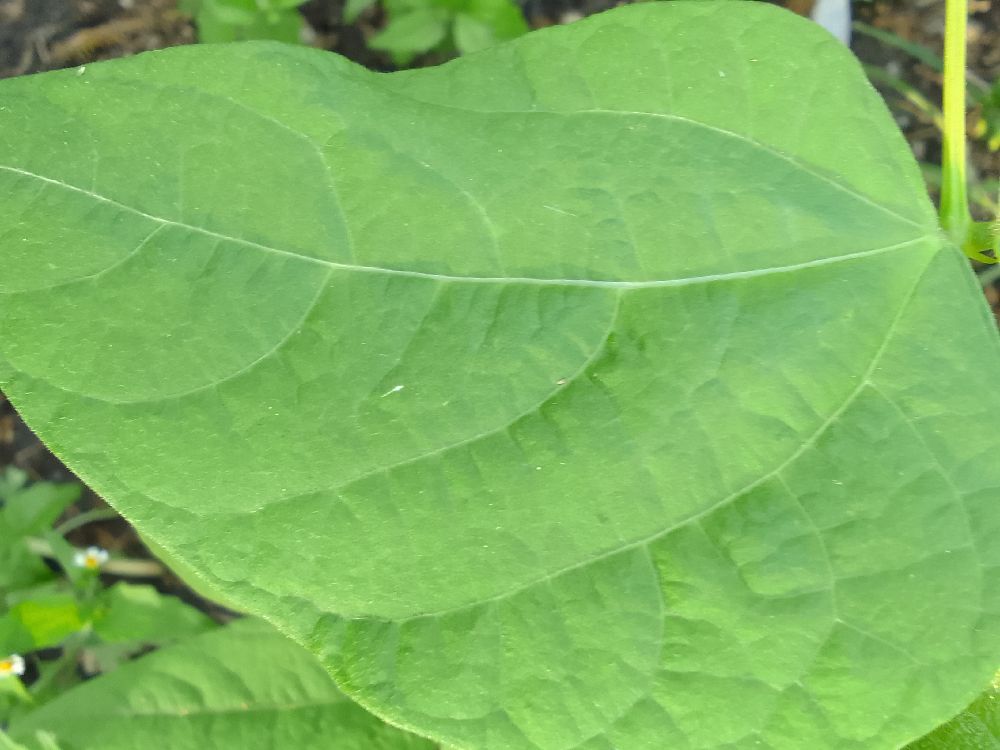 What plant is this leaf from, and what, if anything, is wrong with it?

common bean, healthy
